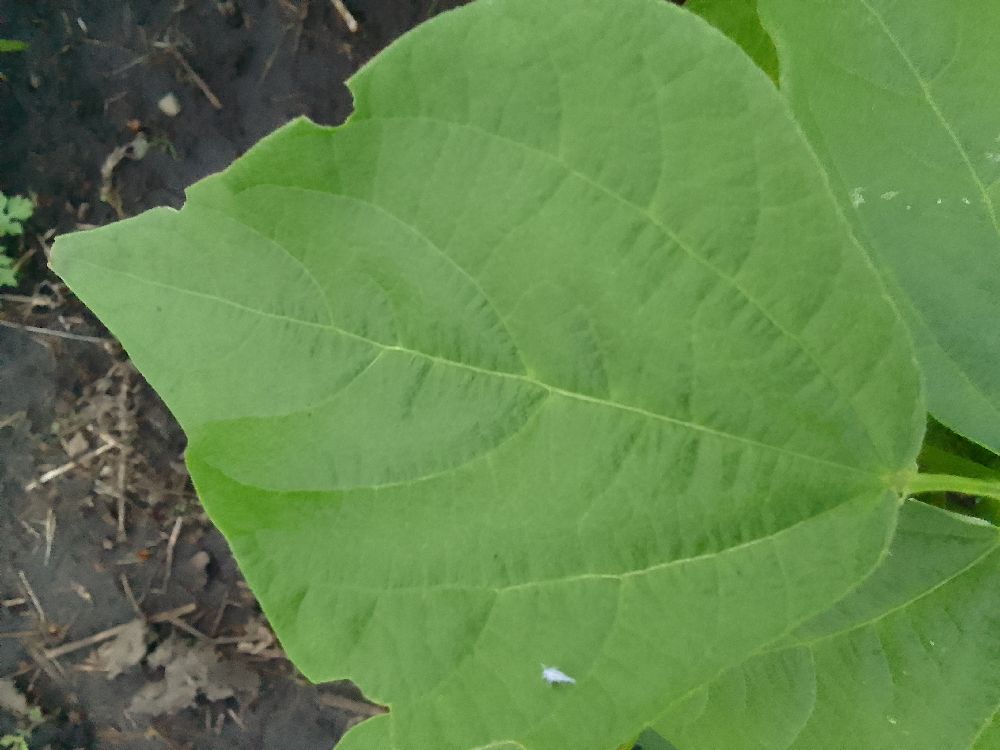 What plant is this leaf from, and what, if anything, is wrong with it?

common bean, healthy
